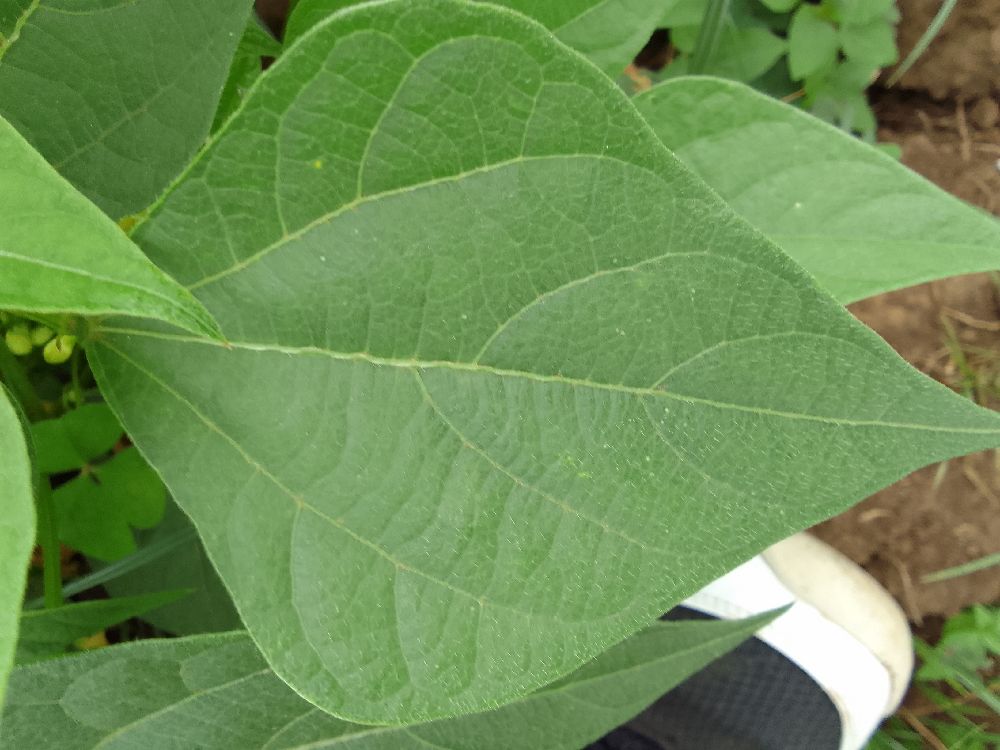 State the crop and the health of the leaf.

common bean, healthy
